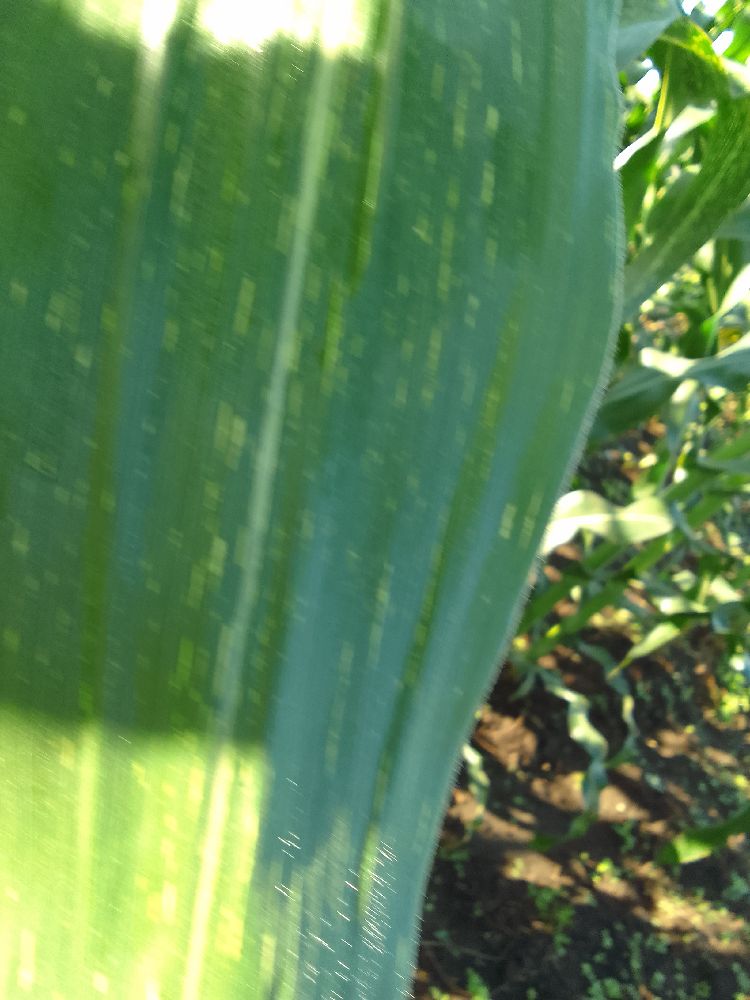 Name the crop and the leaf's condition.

maize, maize streak virus
